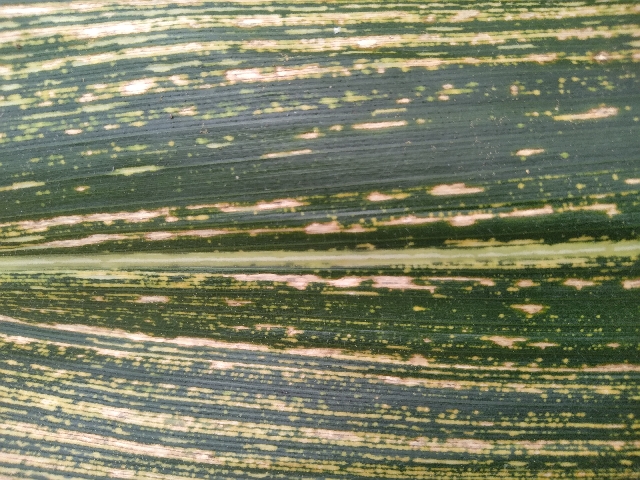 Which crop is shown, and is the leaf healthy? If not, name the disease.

maize, maize streak virus
